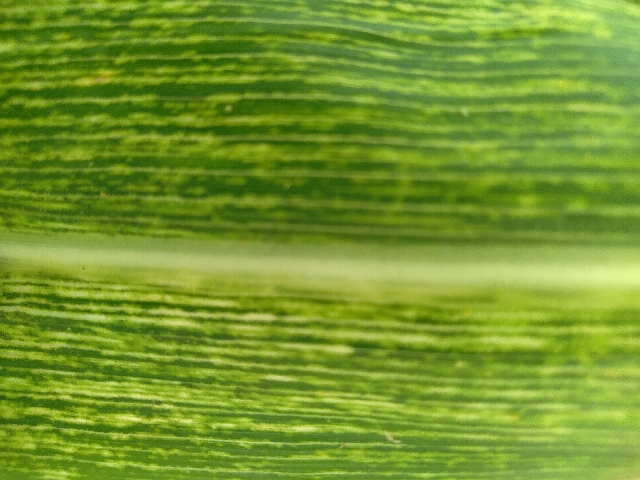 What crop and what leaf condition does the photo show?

maize, maize streak virus
